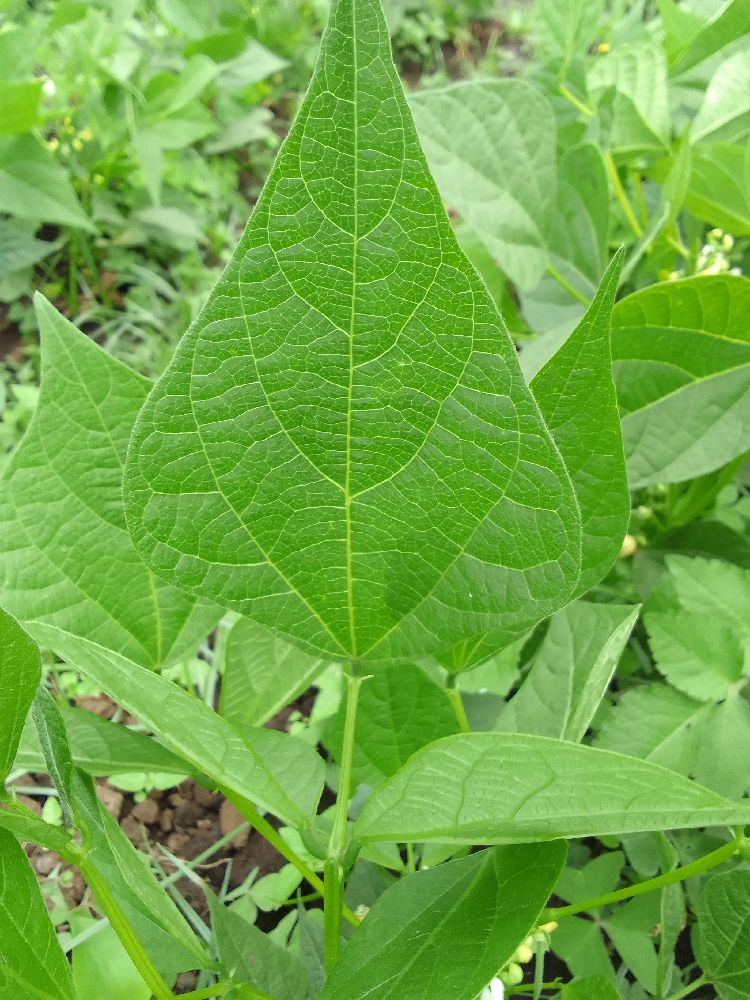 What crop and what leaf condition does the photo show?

common bean, healthy
